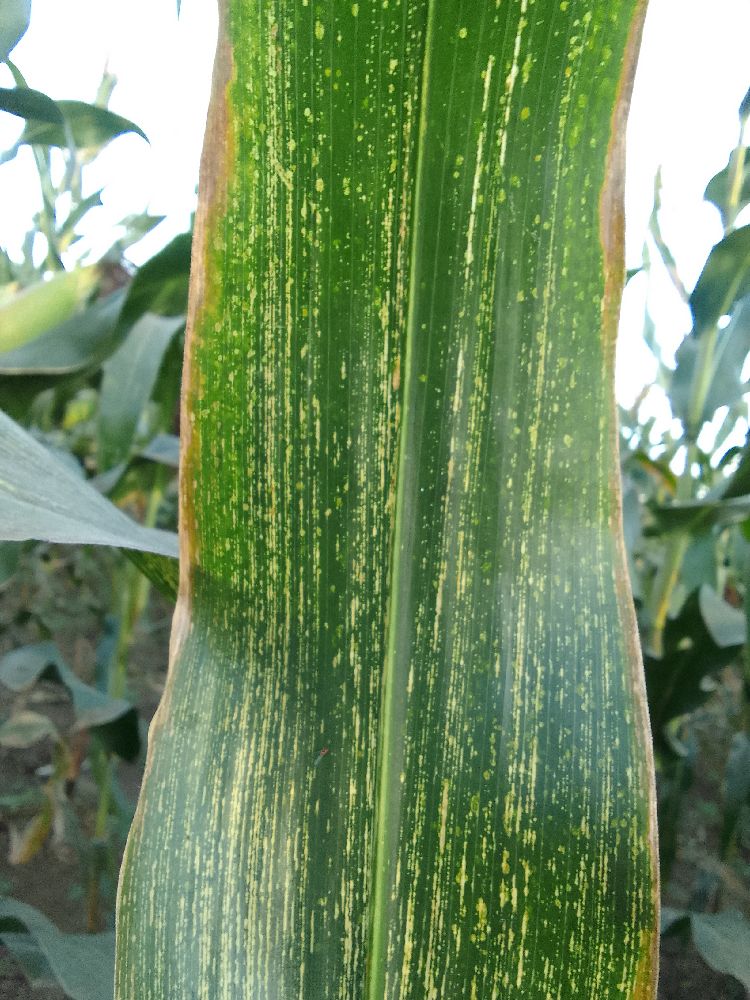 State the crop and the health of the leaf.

maize, maize streak virus
